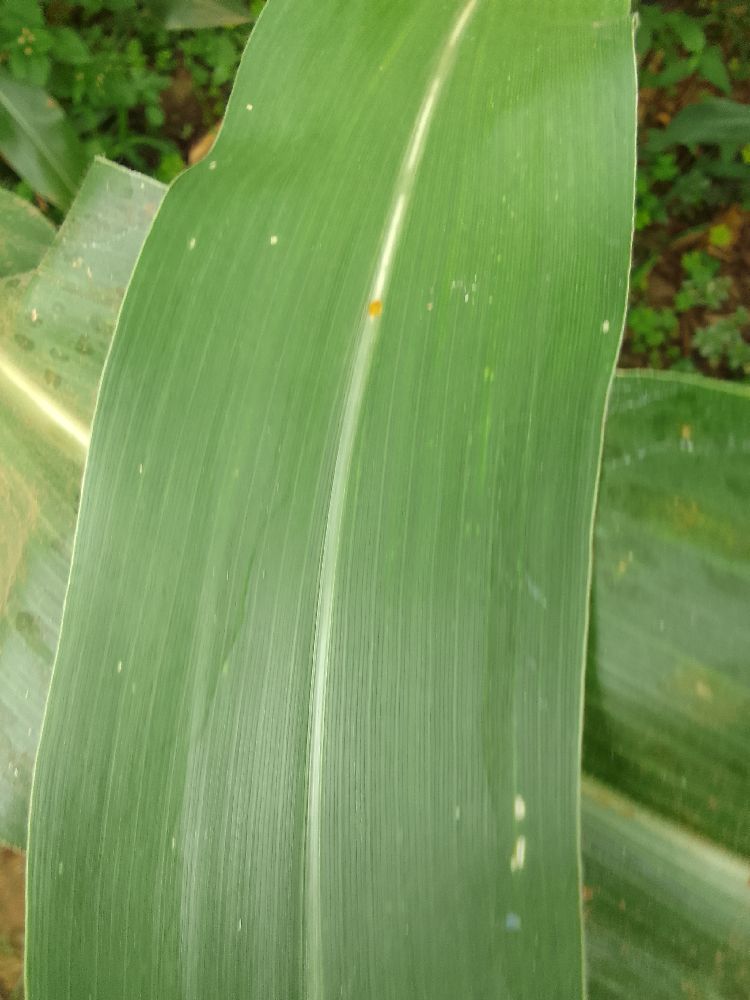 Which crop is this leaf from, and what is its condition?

maize, healthy
